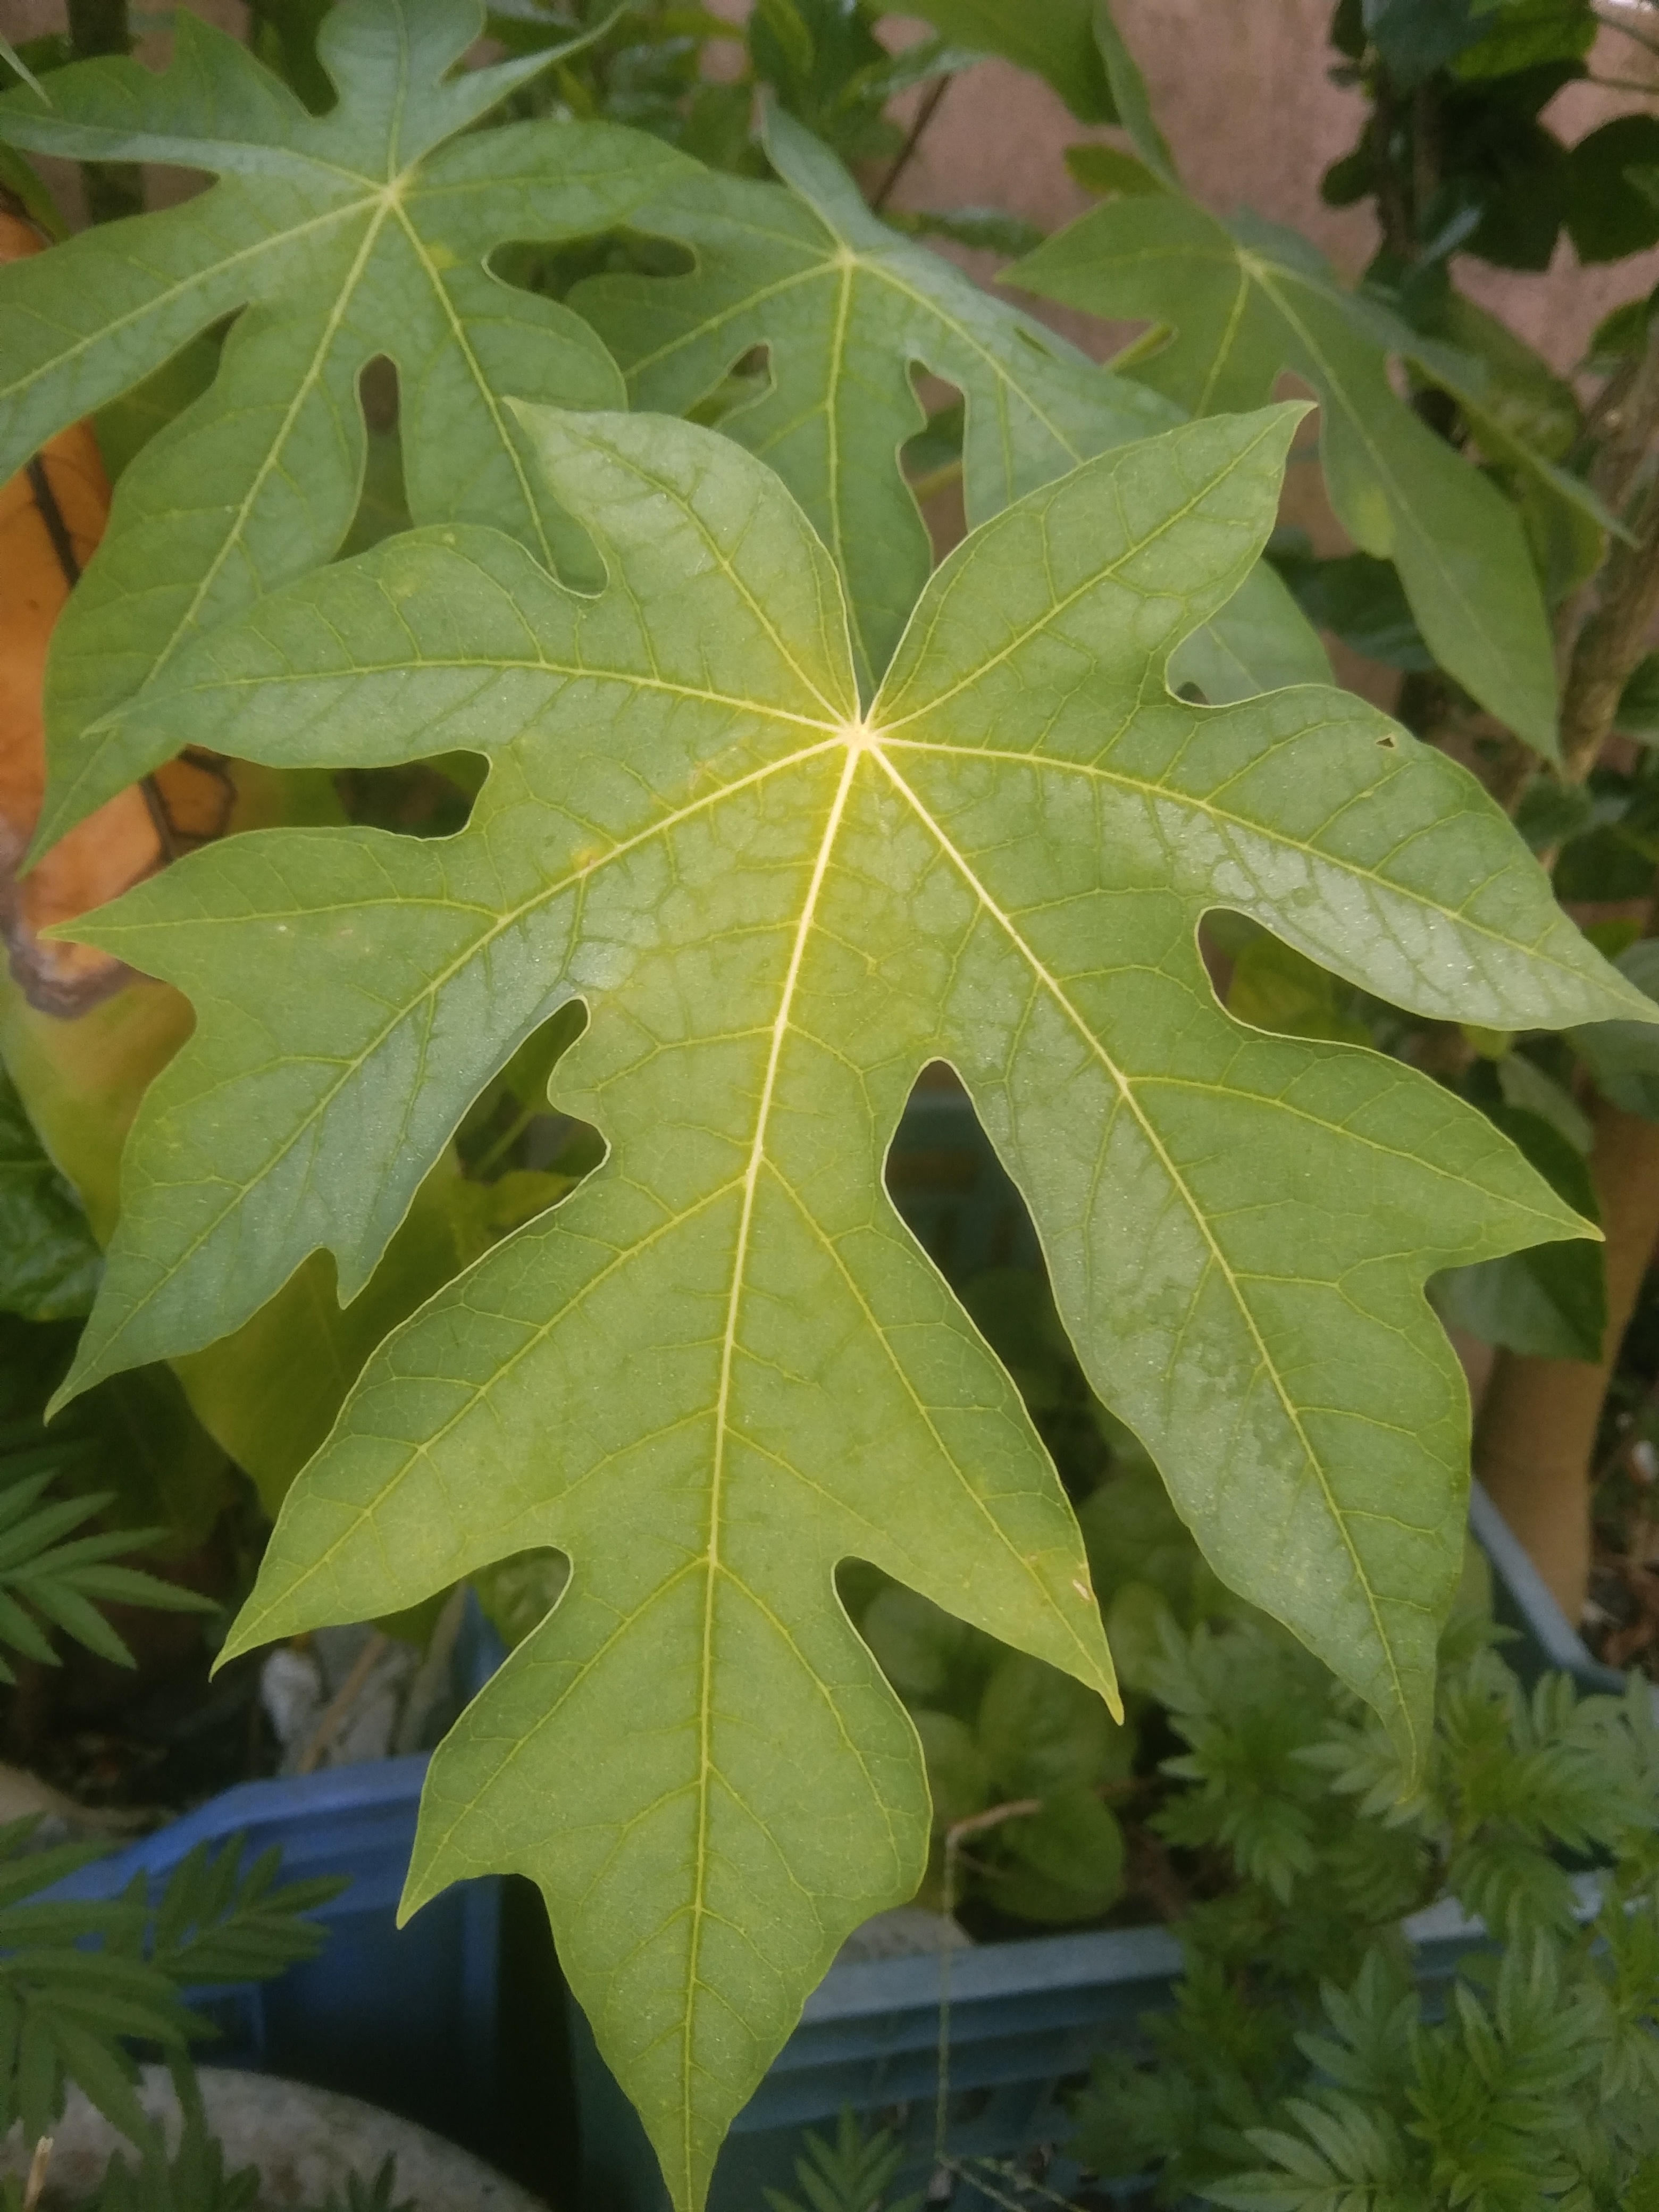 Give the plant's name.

papaya
